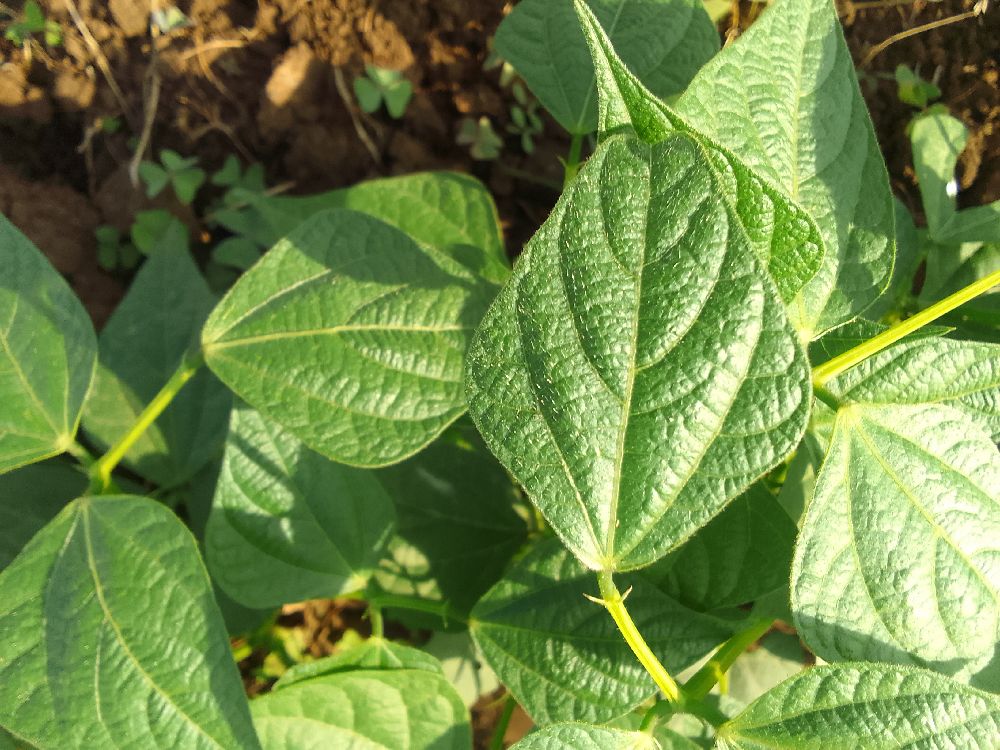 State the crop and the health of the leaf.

common bean, healthy
